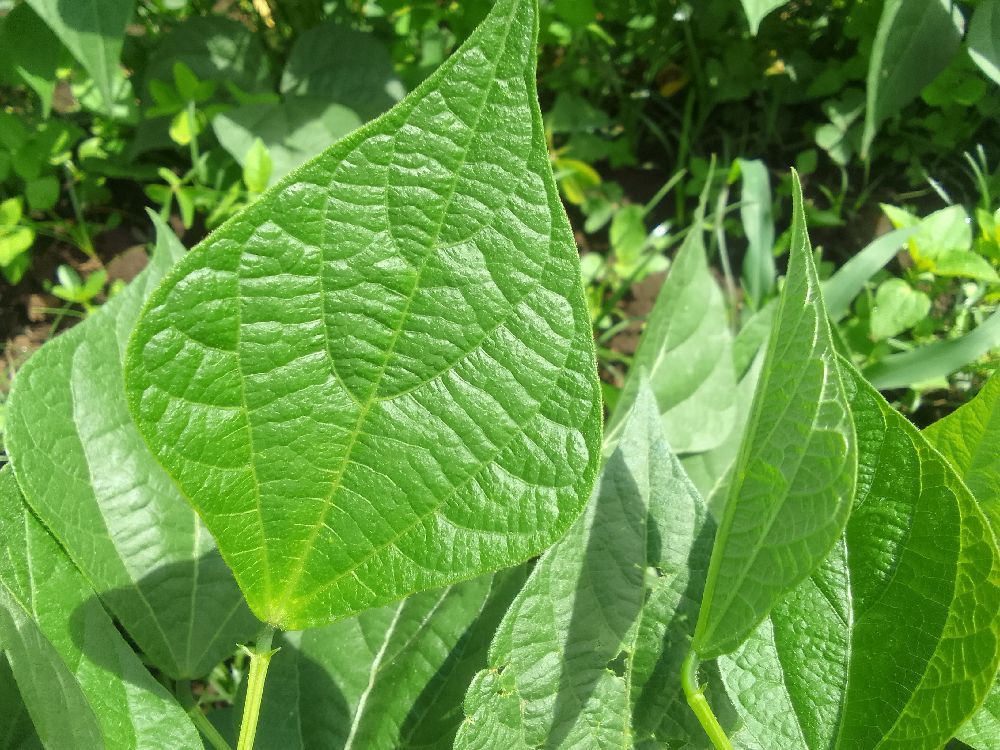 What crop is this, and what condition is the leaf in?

common bean, healthy
